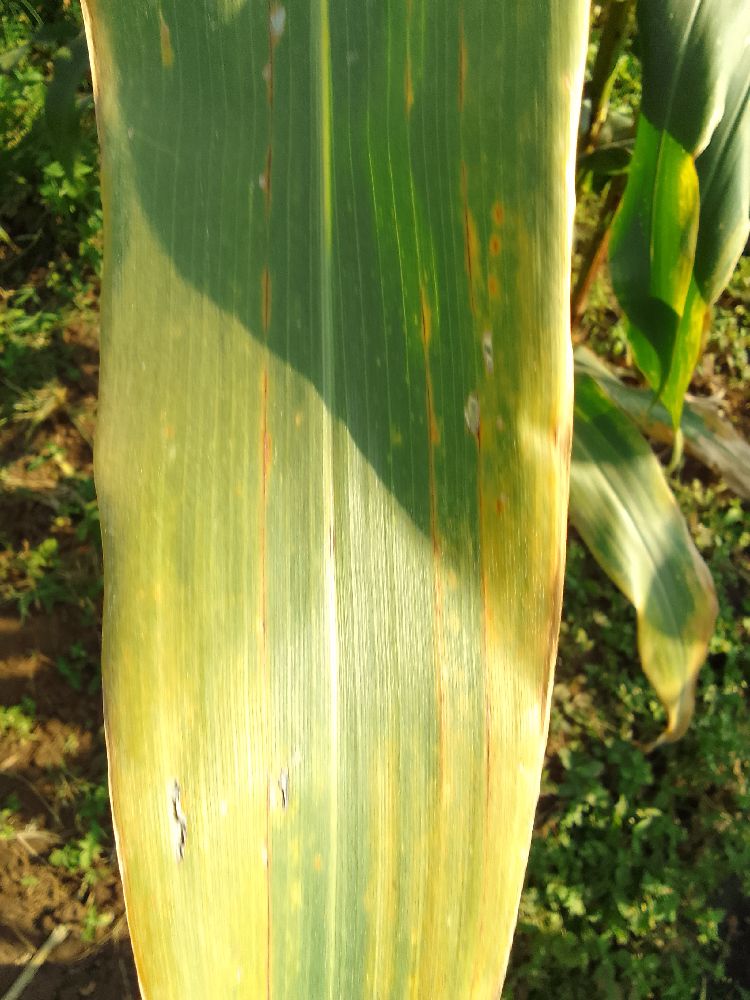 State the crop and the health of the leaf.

maize, maize lethal necrosis
